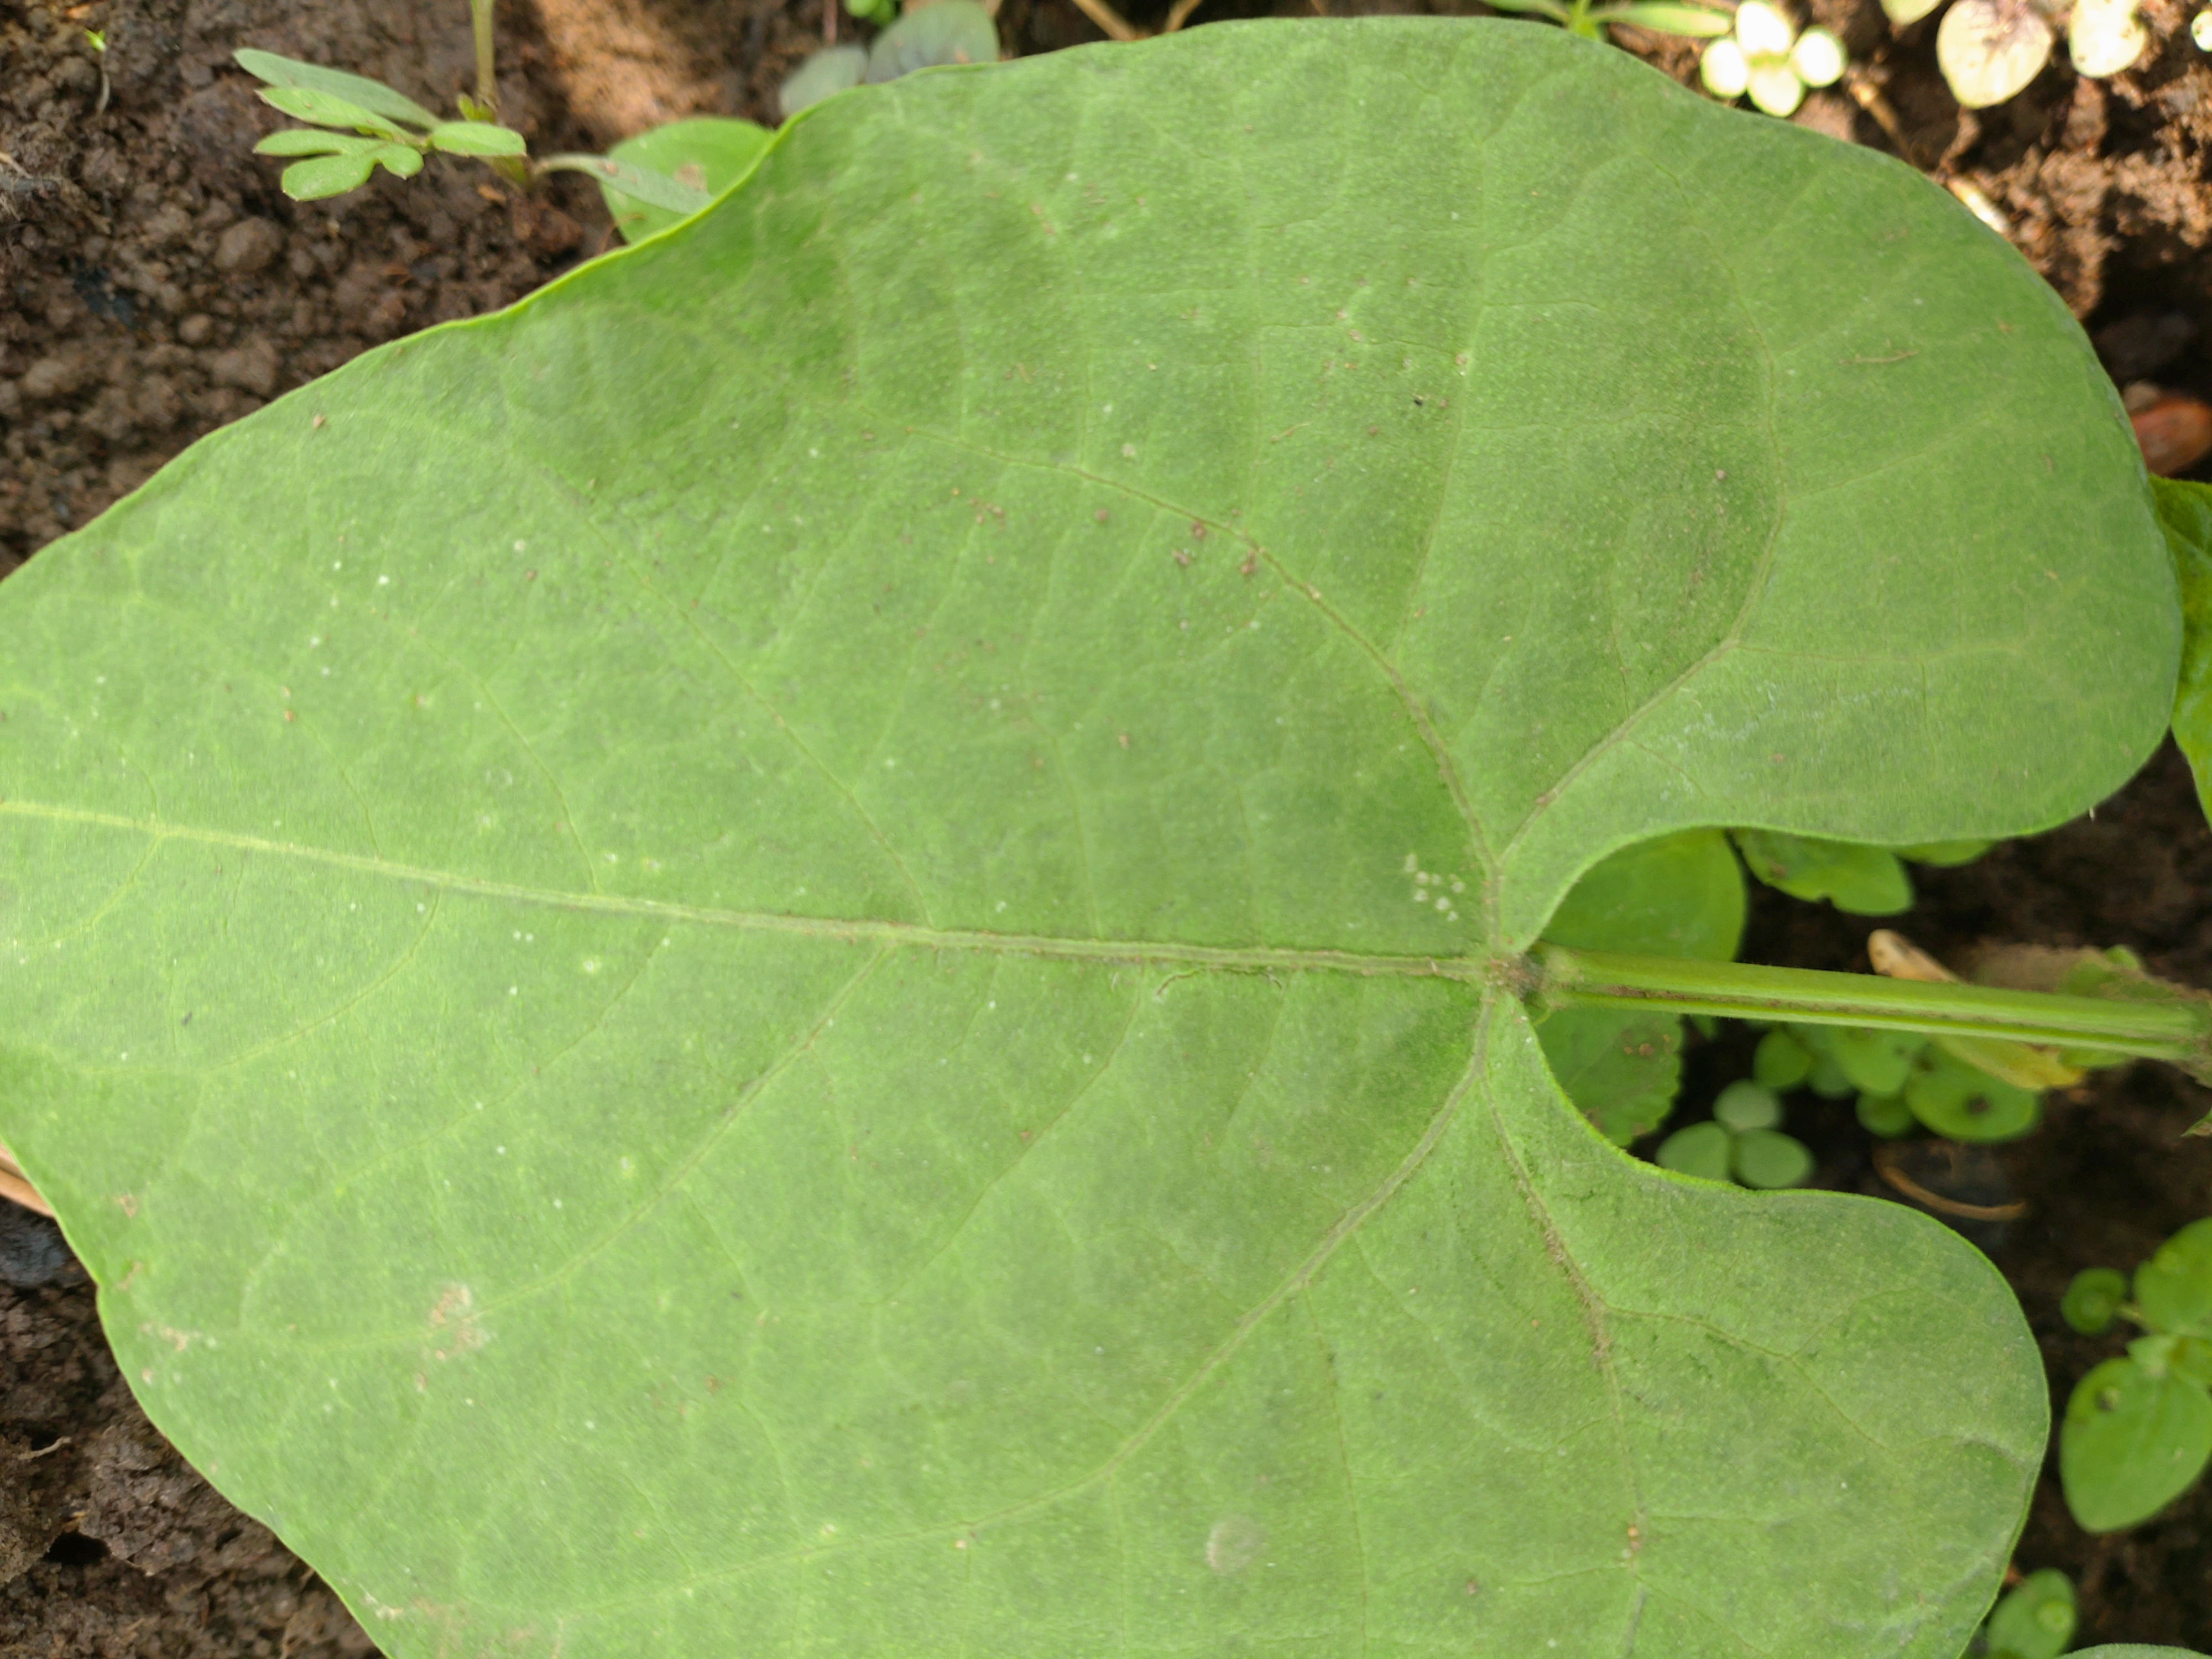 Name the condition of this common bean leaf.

healthy
